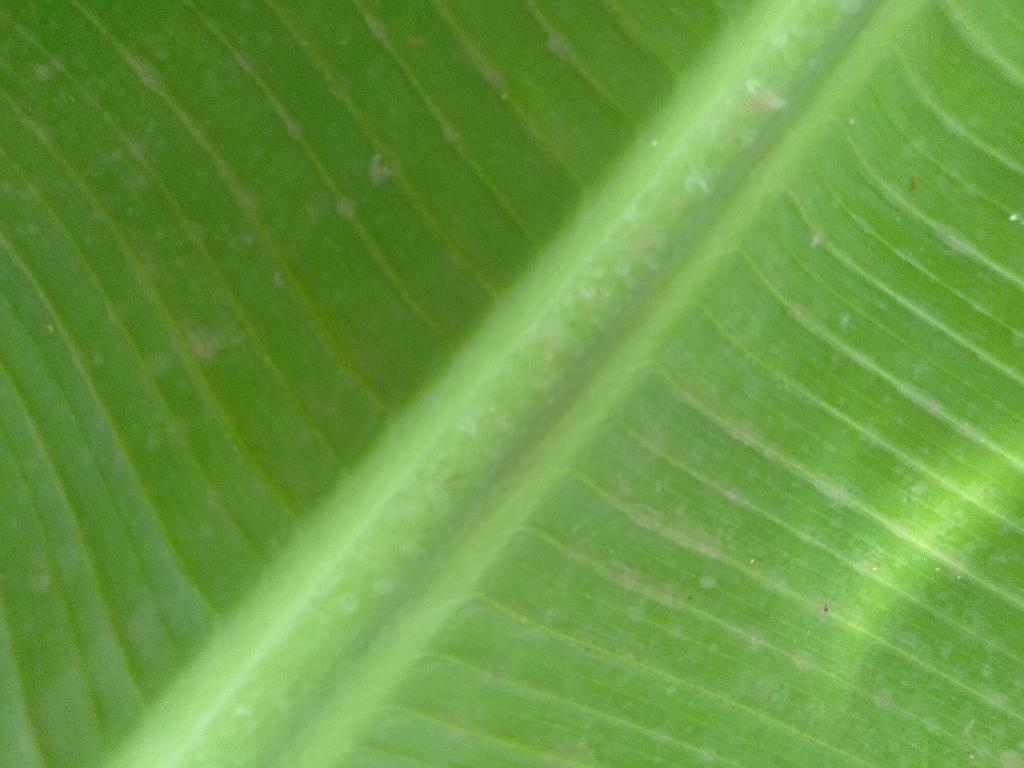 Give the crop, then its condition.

banana, healthy
